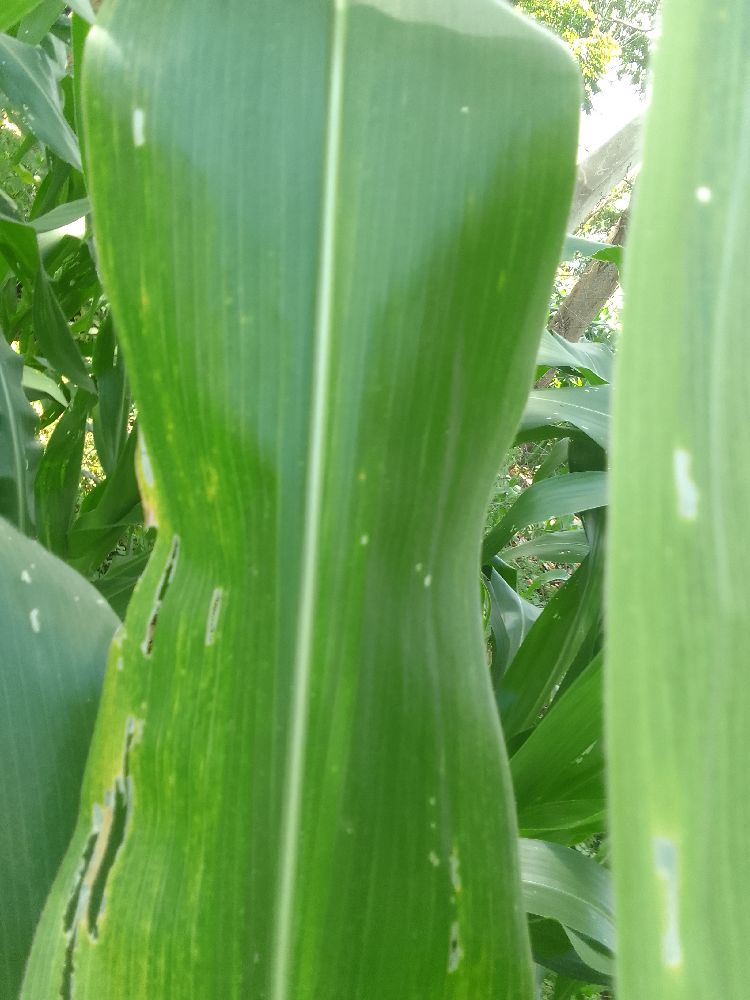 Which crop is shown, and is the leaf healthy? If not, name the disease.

maize, maize lethal necrosis
